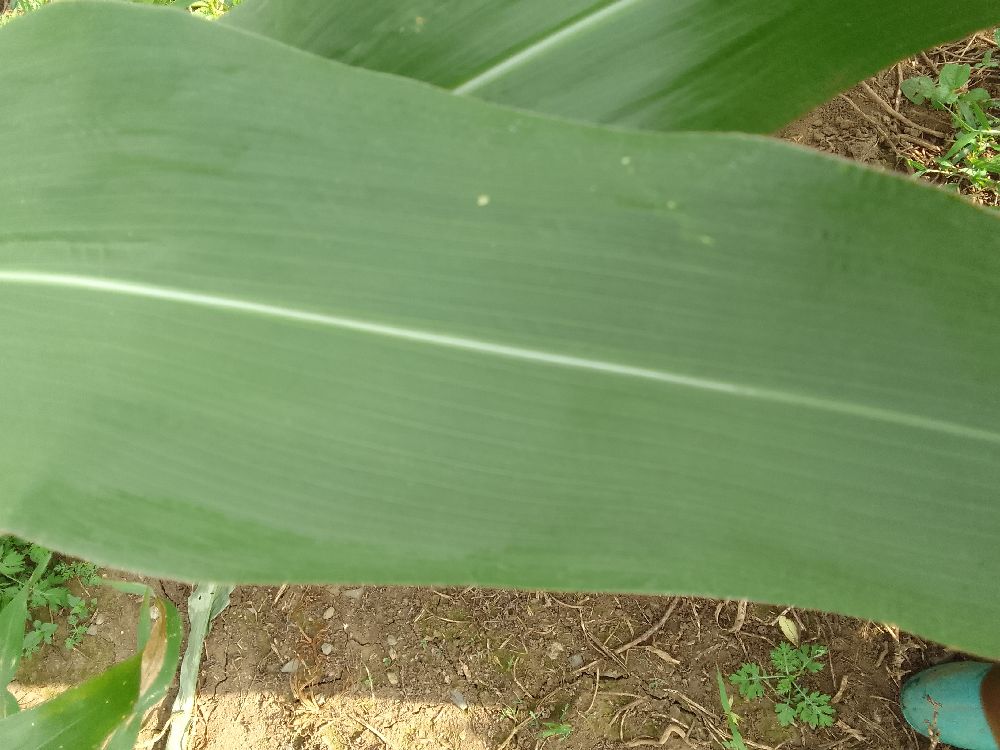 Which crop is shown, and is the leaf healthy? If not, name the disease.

maize, healthy
